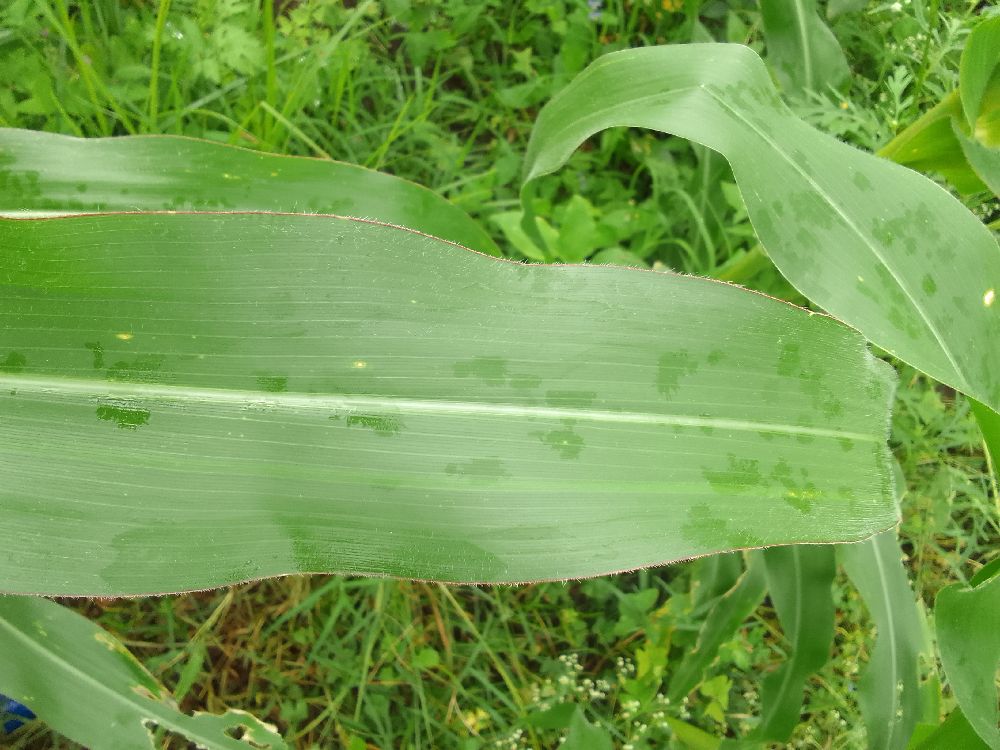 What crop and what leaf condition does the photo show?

maize, healthy
